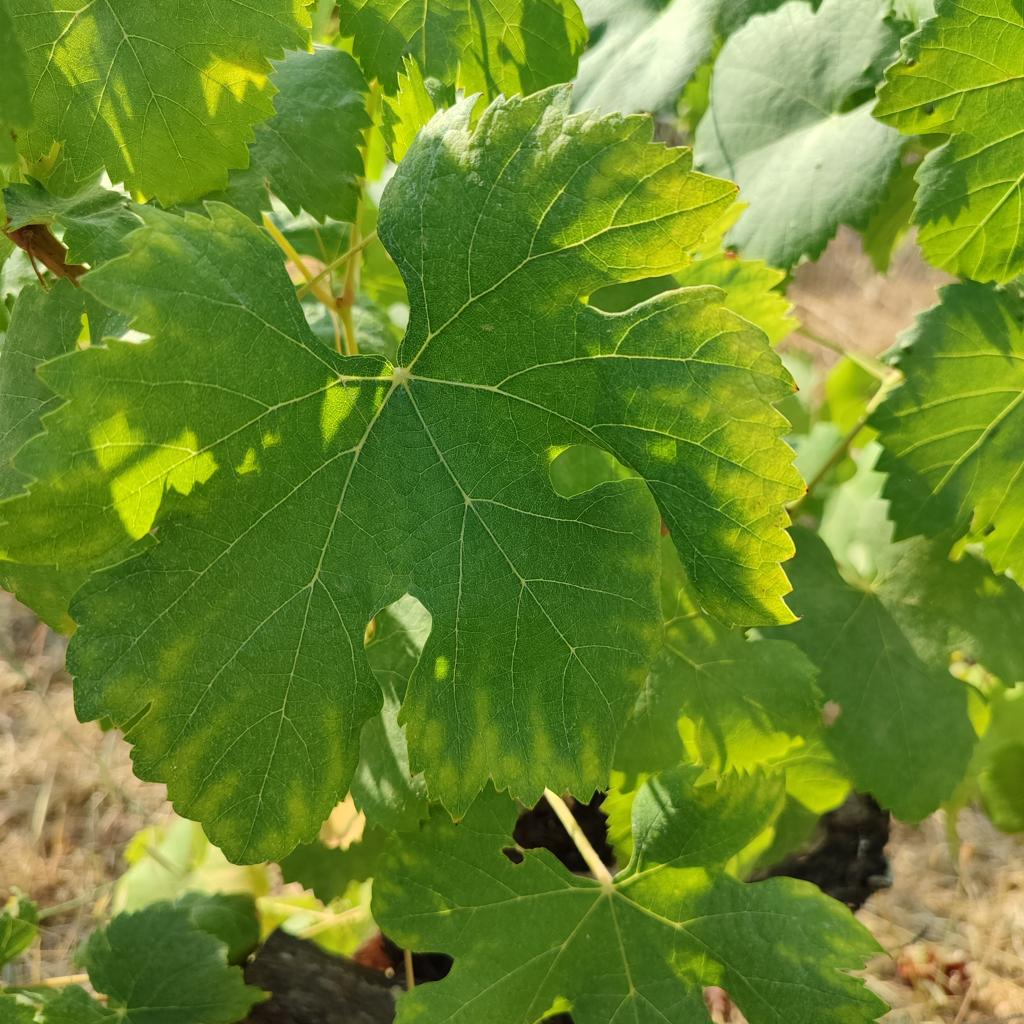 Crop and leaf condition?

grapevine, esca complex
